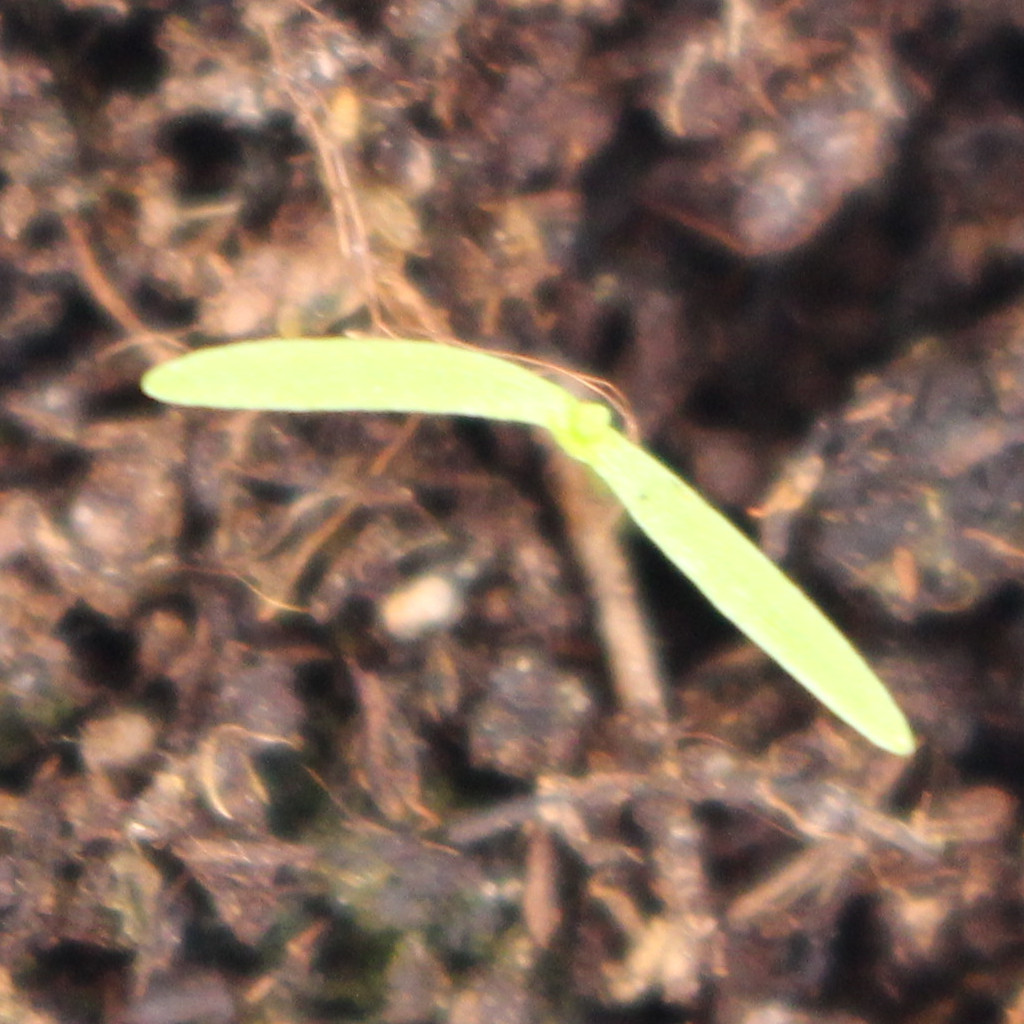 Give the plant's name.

Papaver rhoeas
